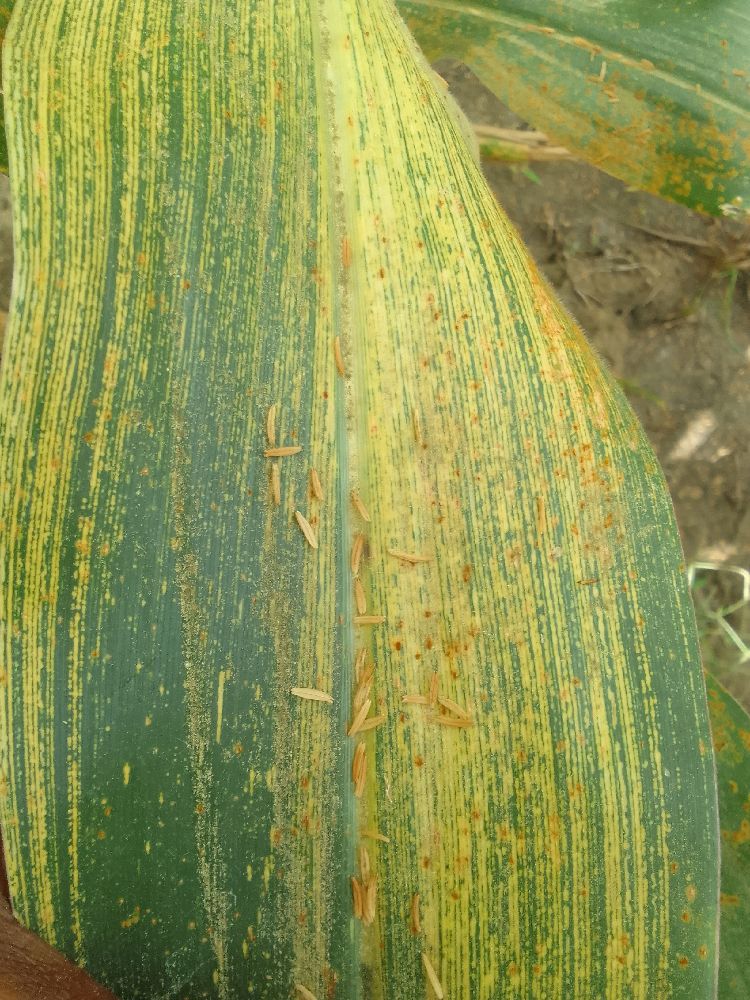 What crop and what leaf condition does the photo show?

maize, maize streak virus
